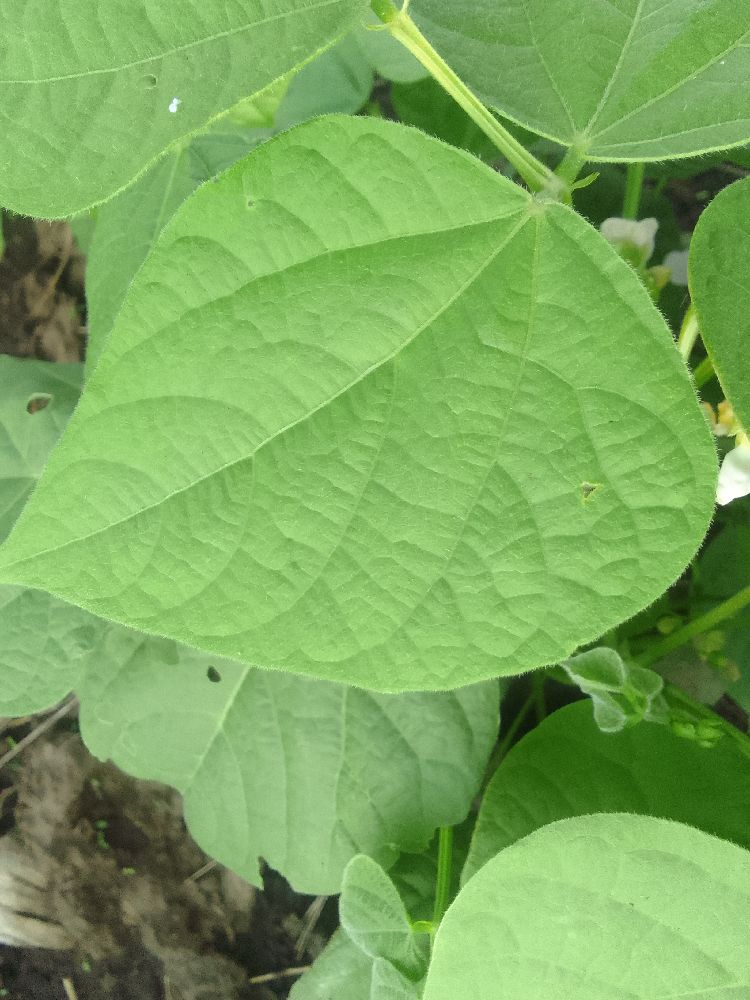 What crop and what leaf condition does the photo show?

common bean, healthy
